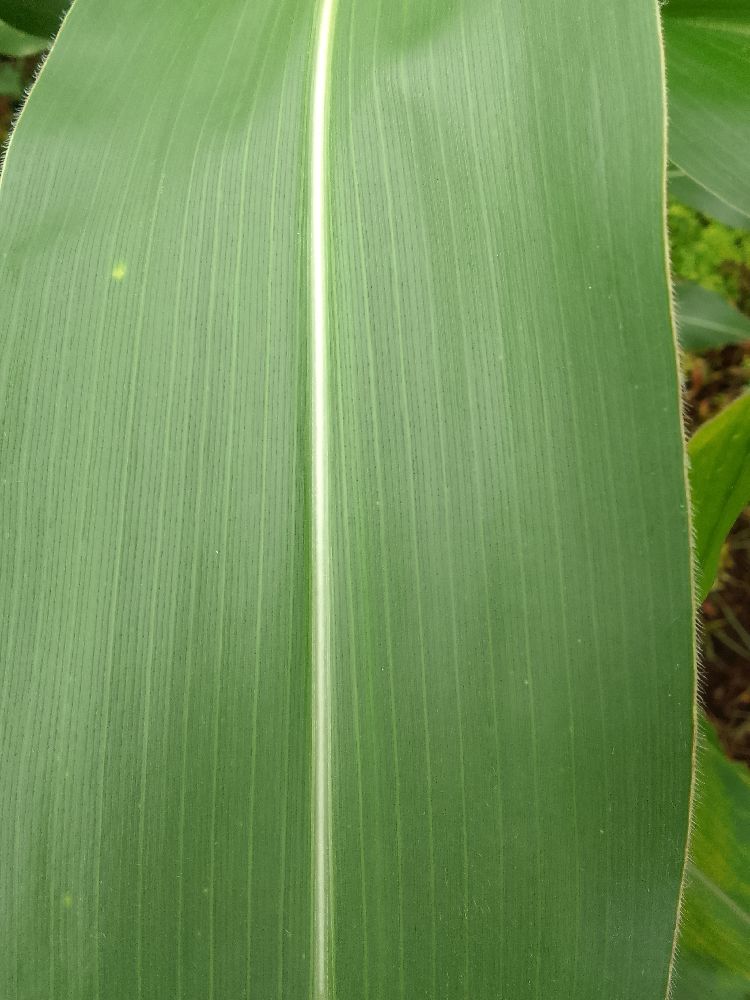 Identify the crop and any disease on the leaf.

maize, healthy
